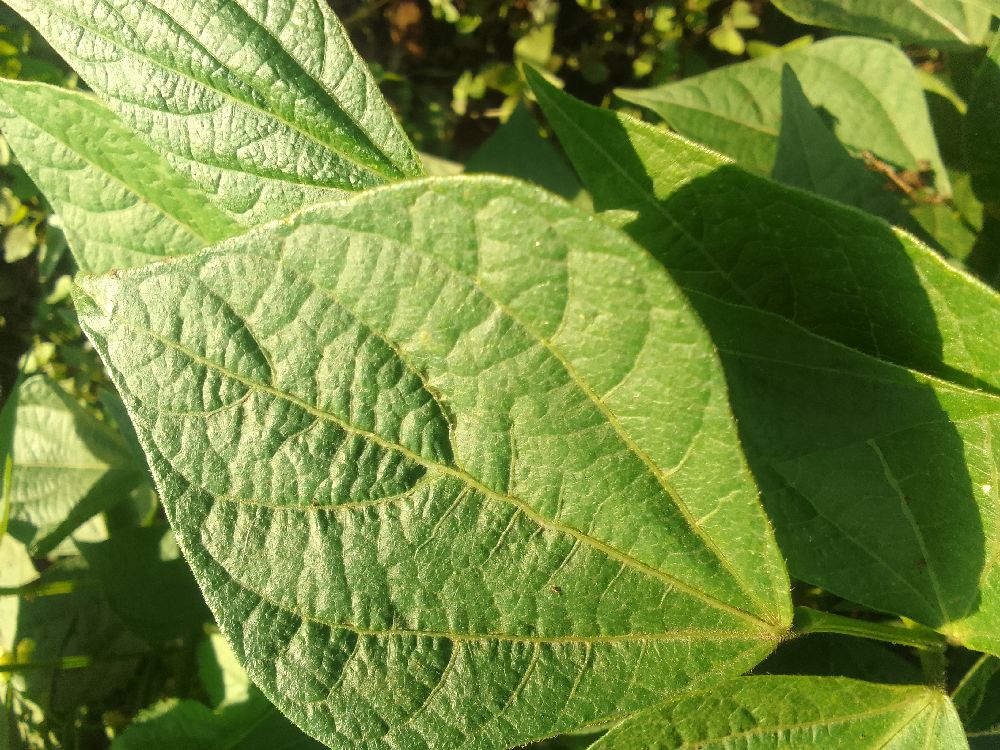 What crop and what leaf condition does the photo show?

common bean, healthy
